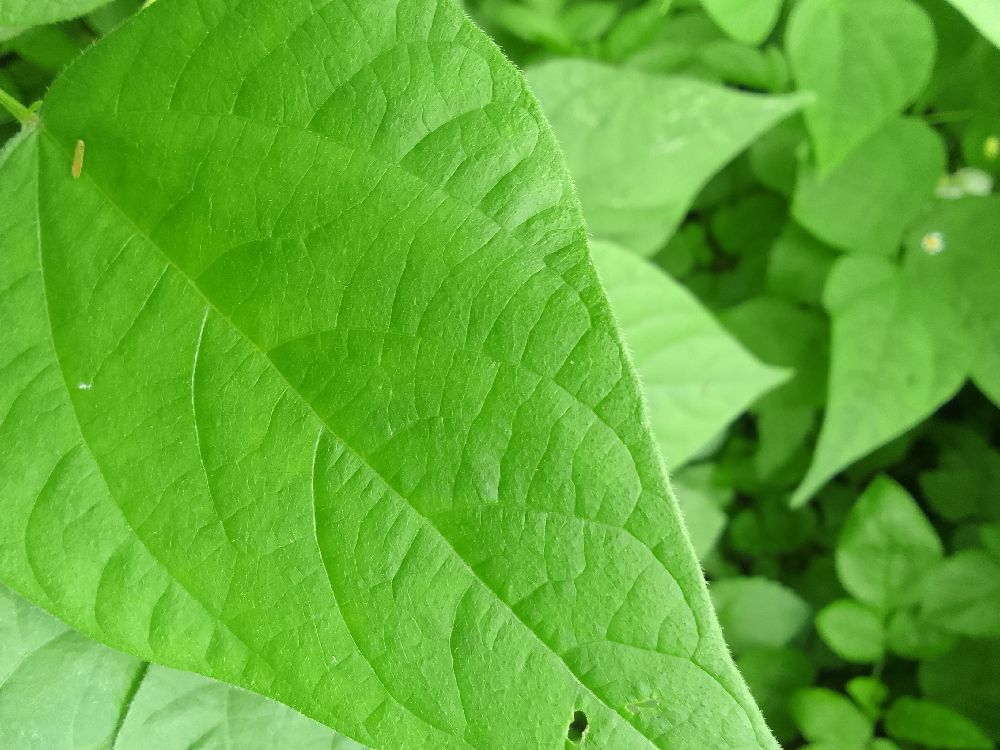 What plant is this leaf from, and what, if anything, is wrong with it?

common bean, healthy
